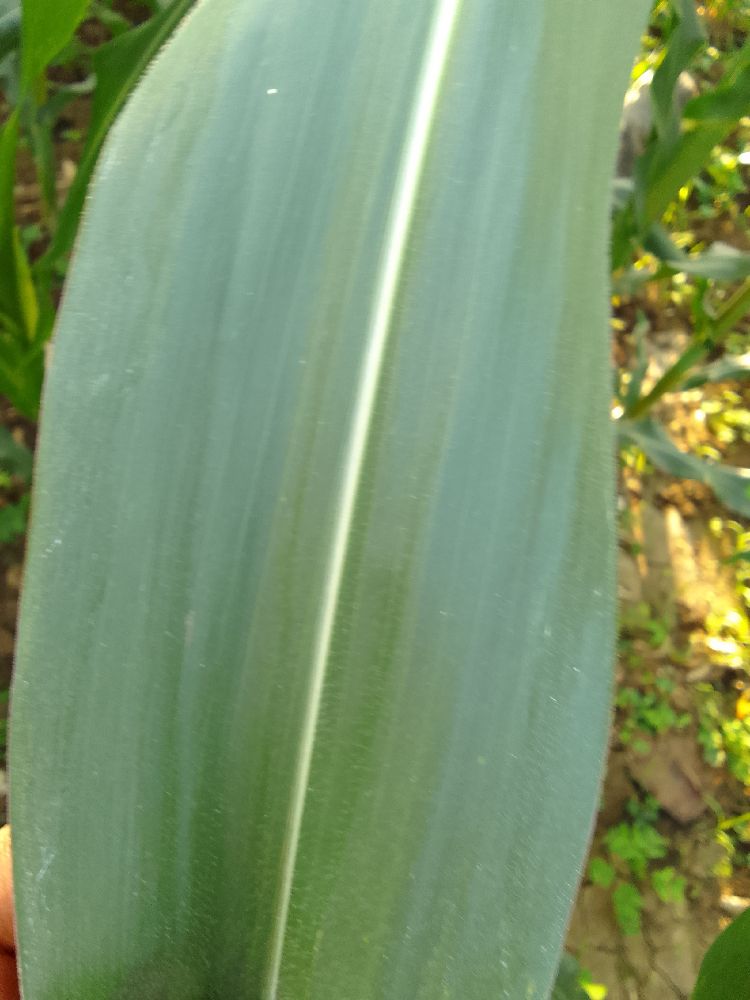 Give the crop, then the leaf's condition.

maize, healthy
